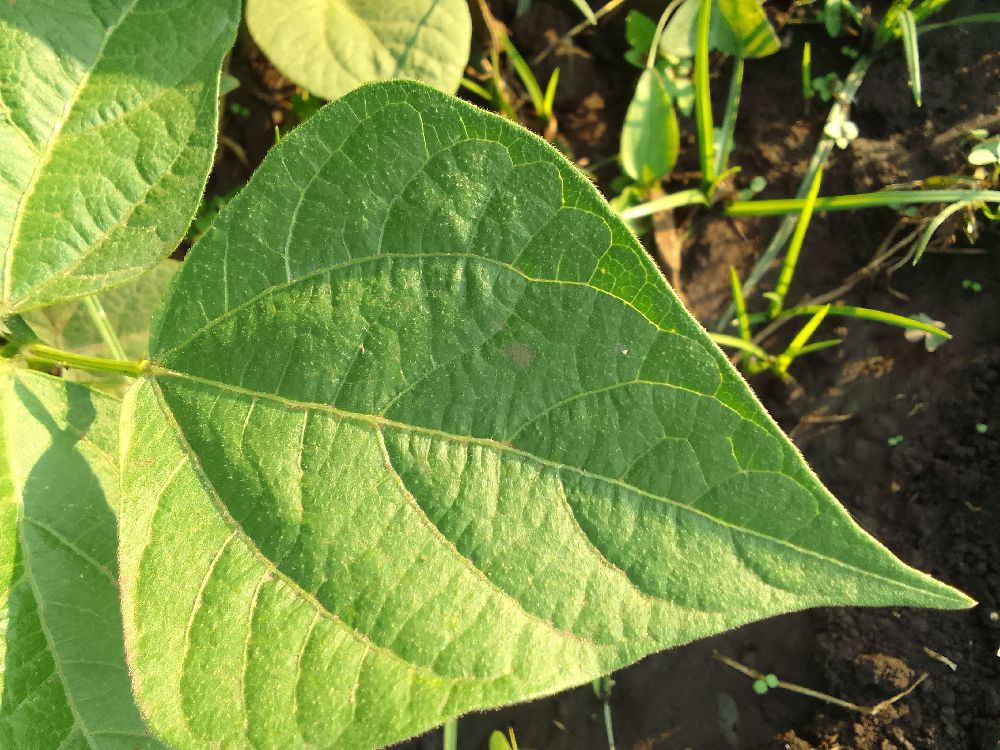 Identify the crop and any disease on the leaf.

common bean, healthy
